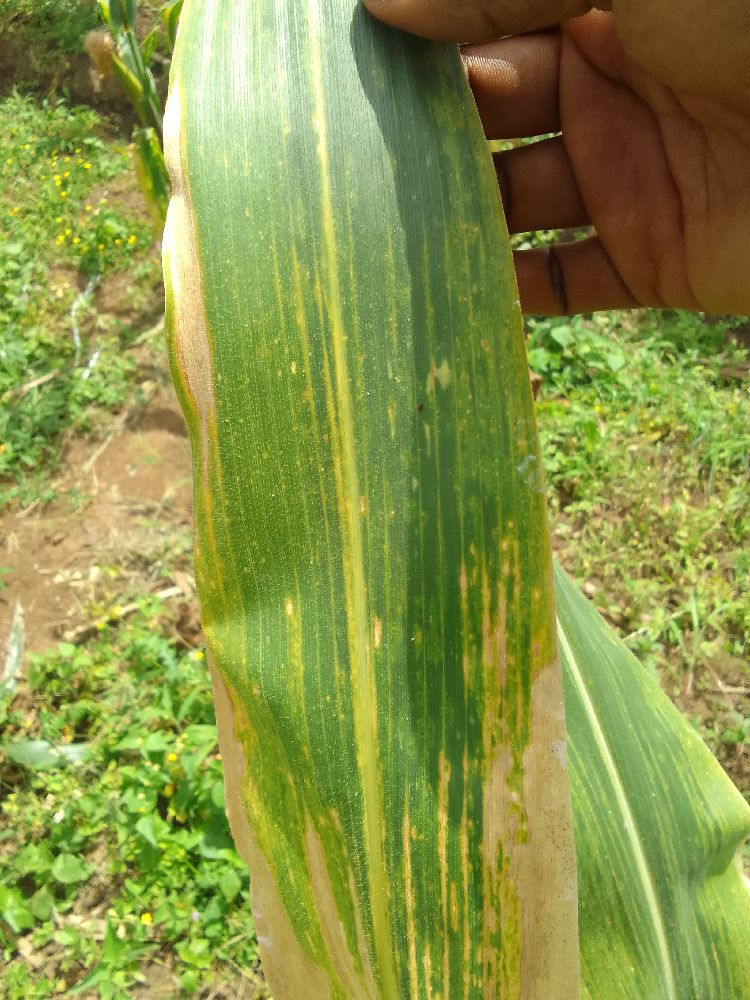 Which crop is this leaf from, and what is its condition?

maize, maize lethal necrosis
